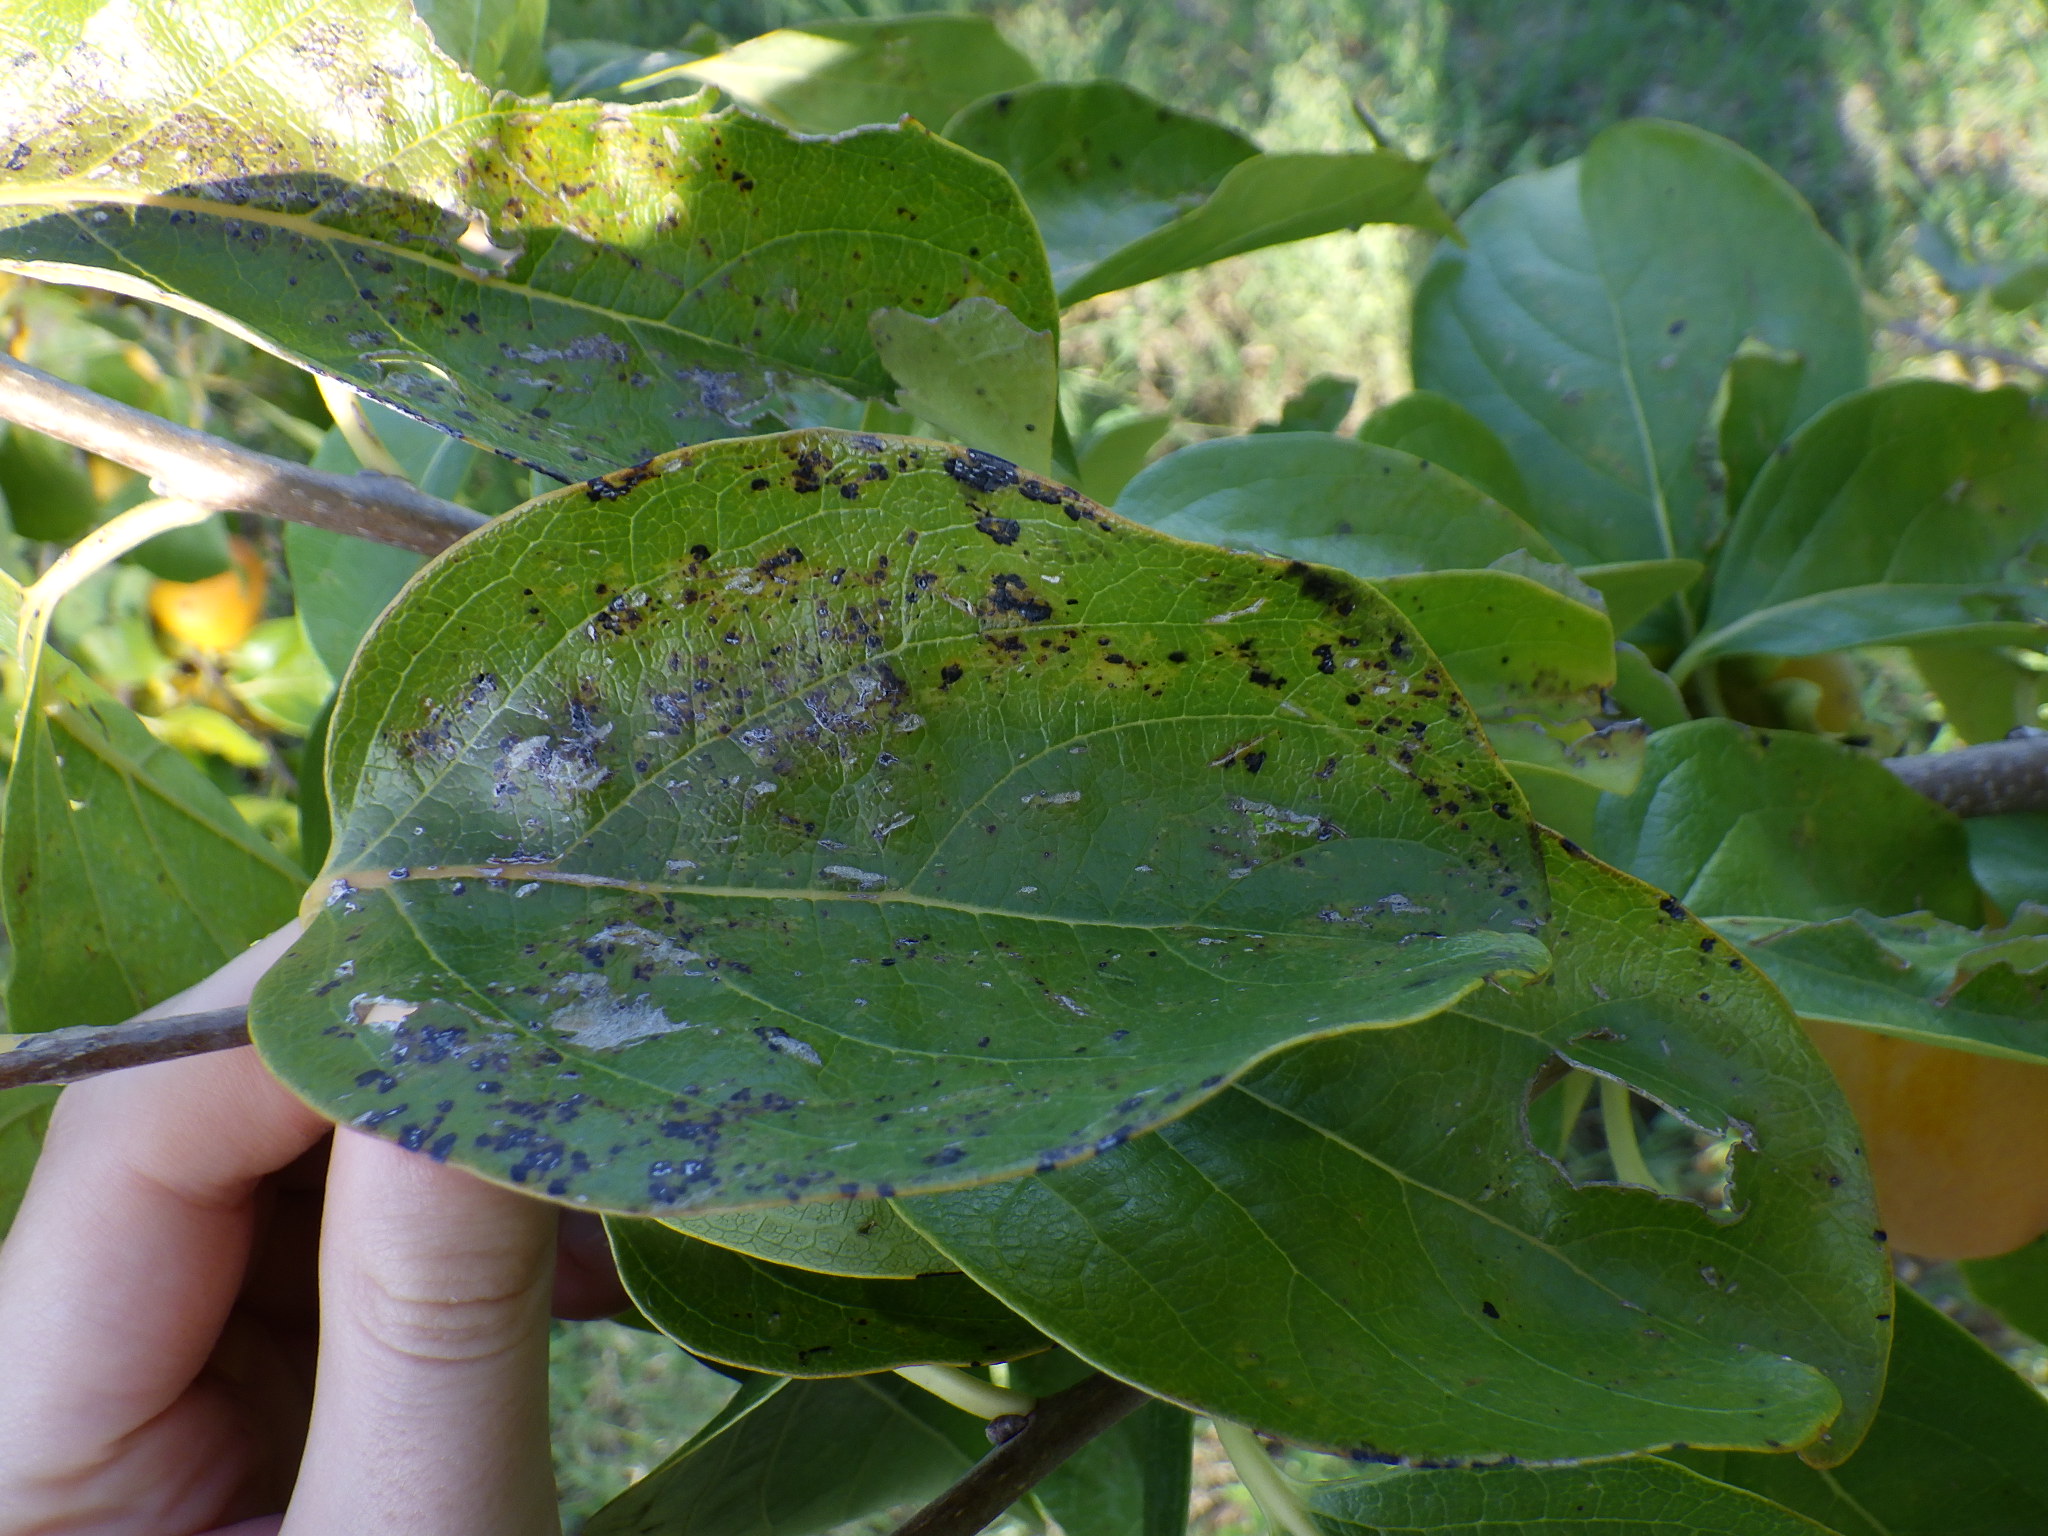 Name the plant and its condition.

persimmon, anthracnose, mechanical damage
